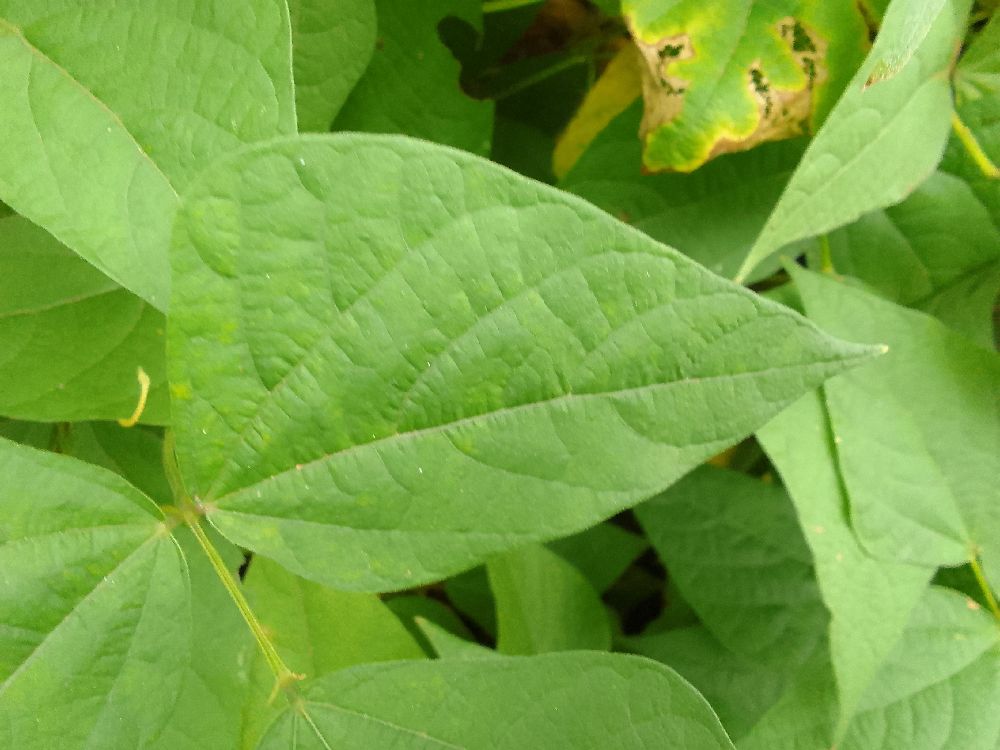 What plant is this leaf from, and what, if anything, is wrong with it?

common bean, healthy
